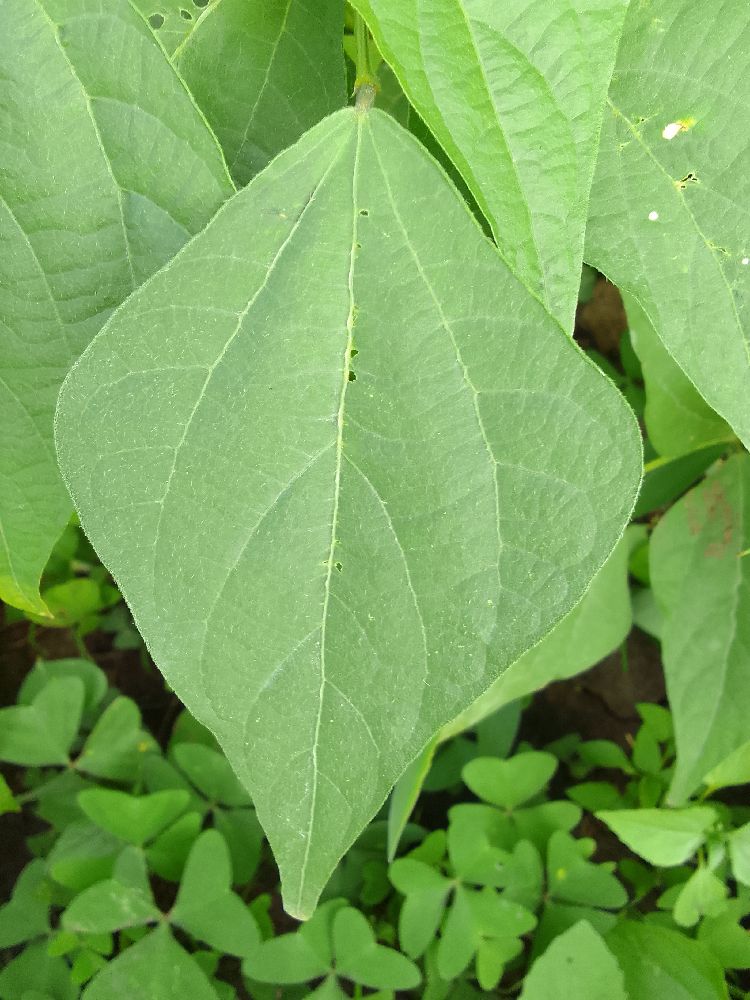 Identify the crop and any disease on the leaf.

common bean, healthy
